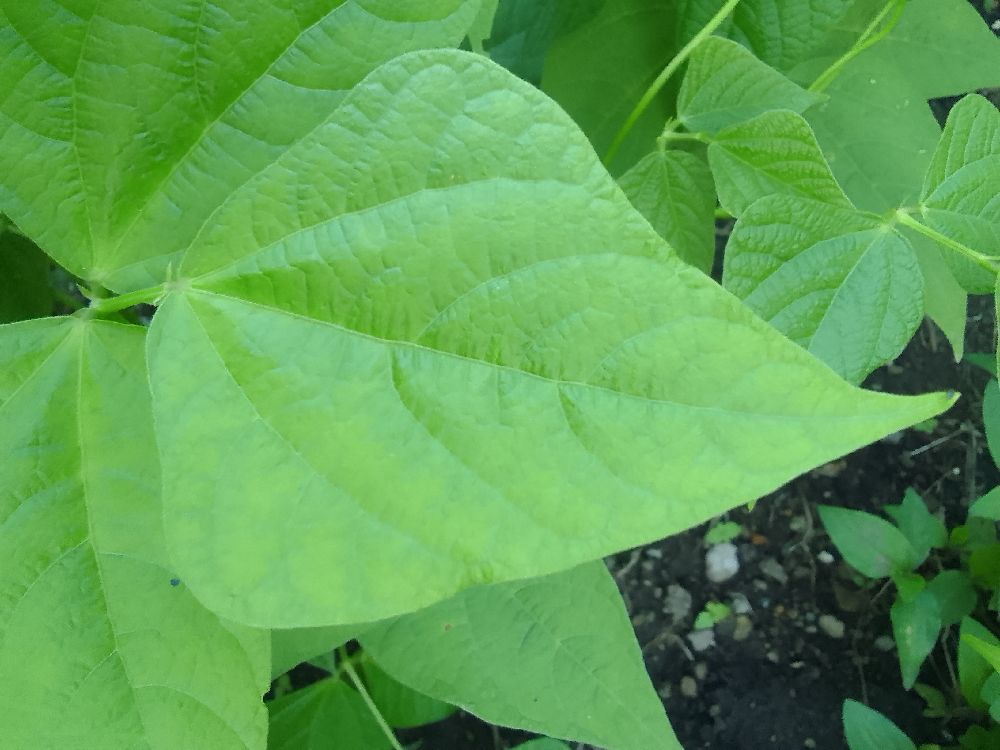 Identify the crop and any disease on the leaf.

common bean, healthy
